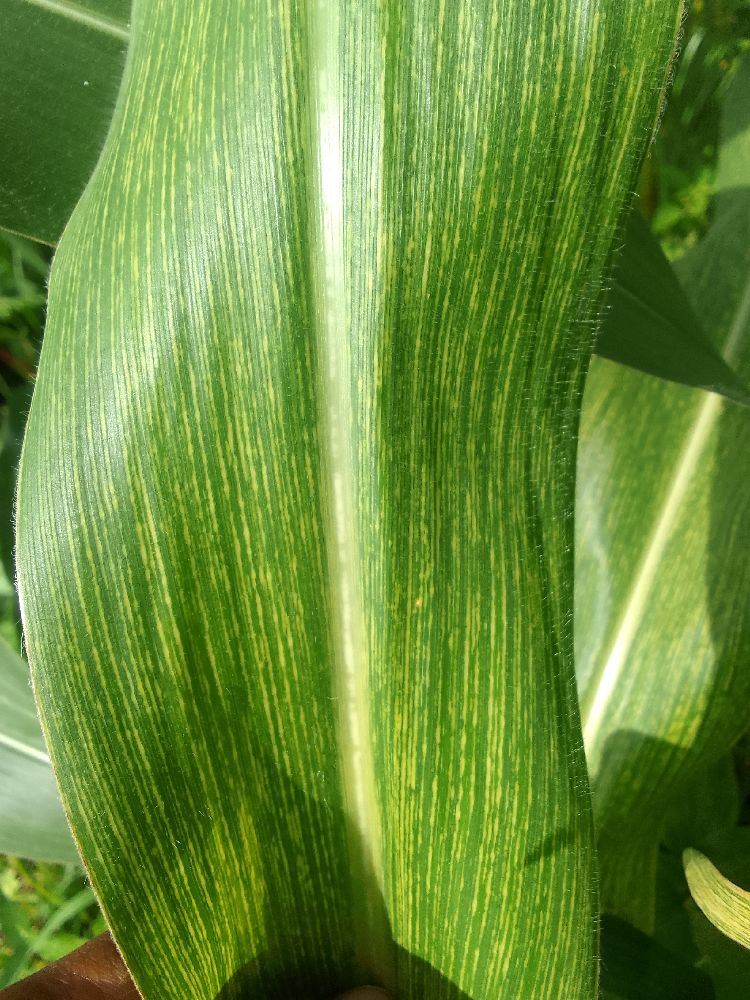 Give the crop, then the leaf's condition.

maize, maize streak virus
